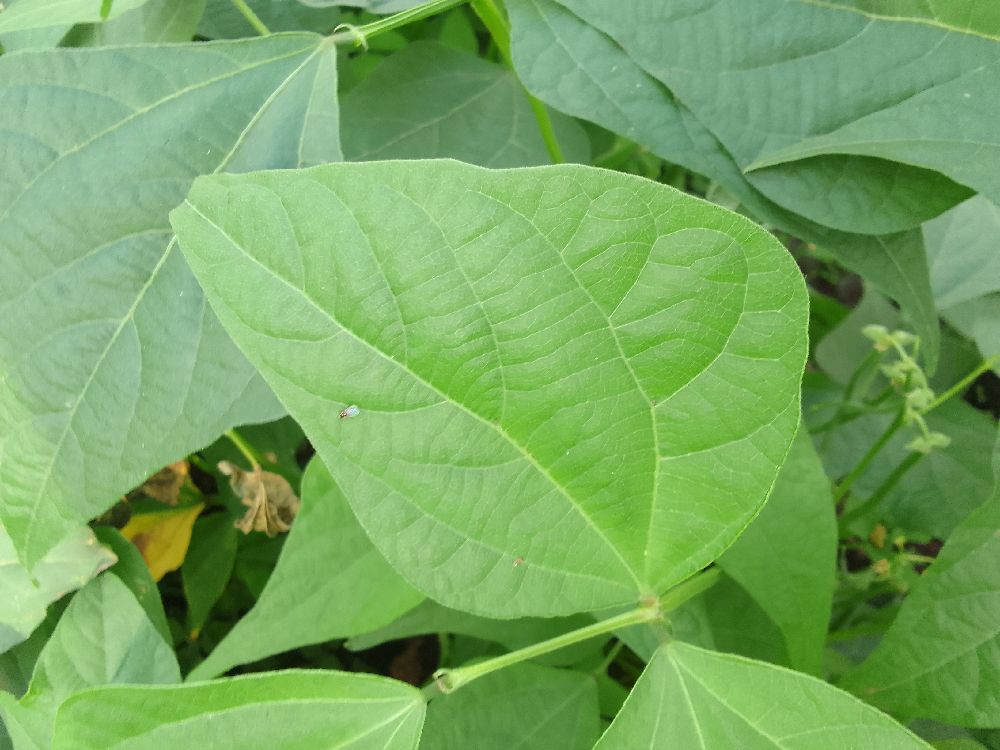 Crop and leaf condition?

common bean, healthy
